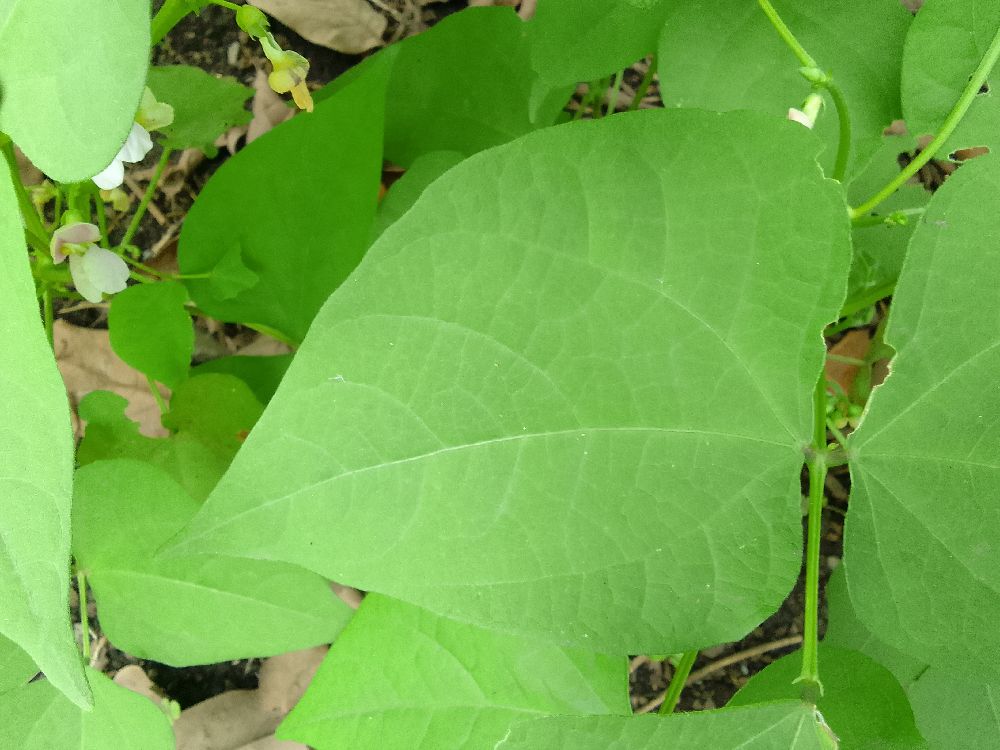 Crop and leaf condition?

common bean, healthy
